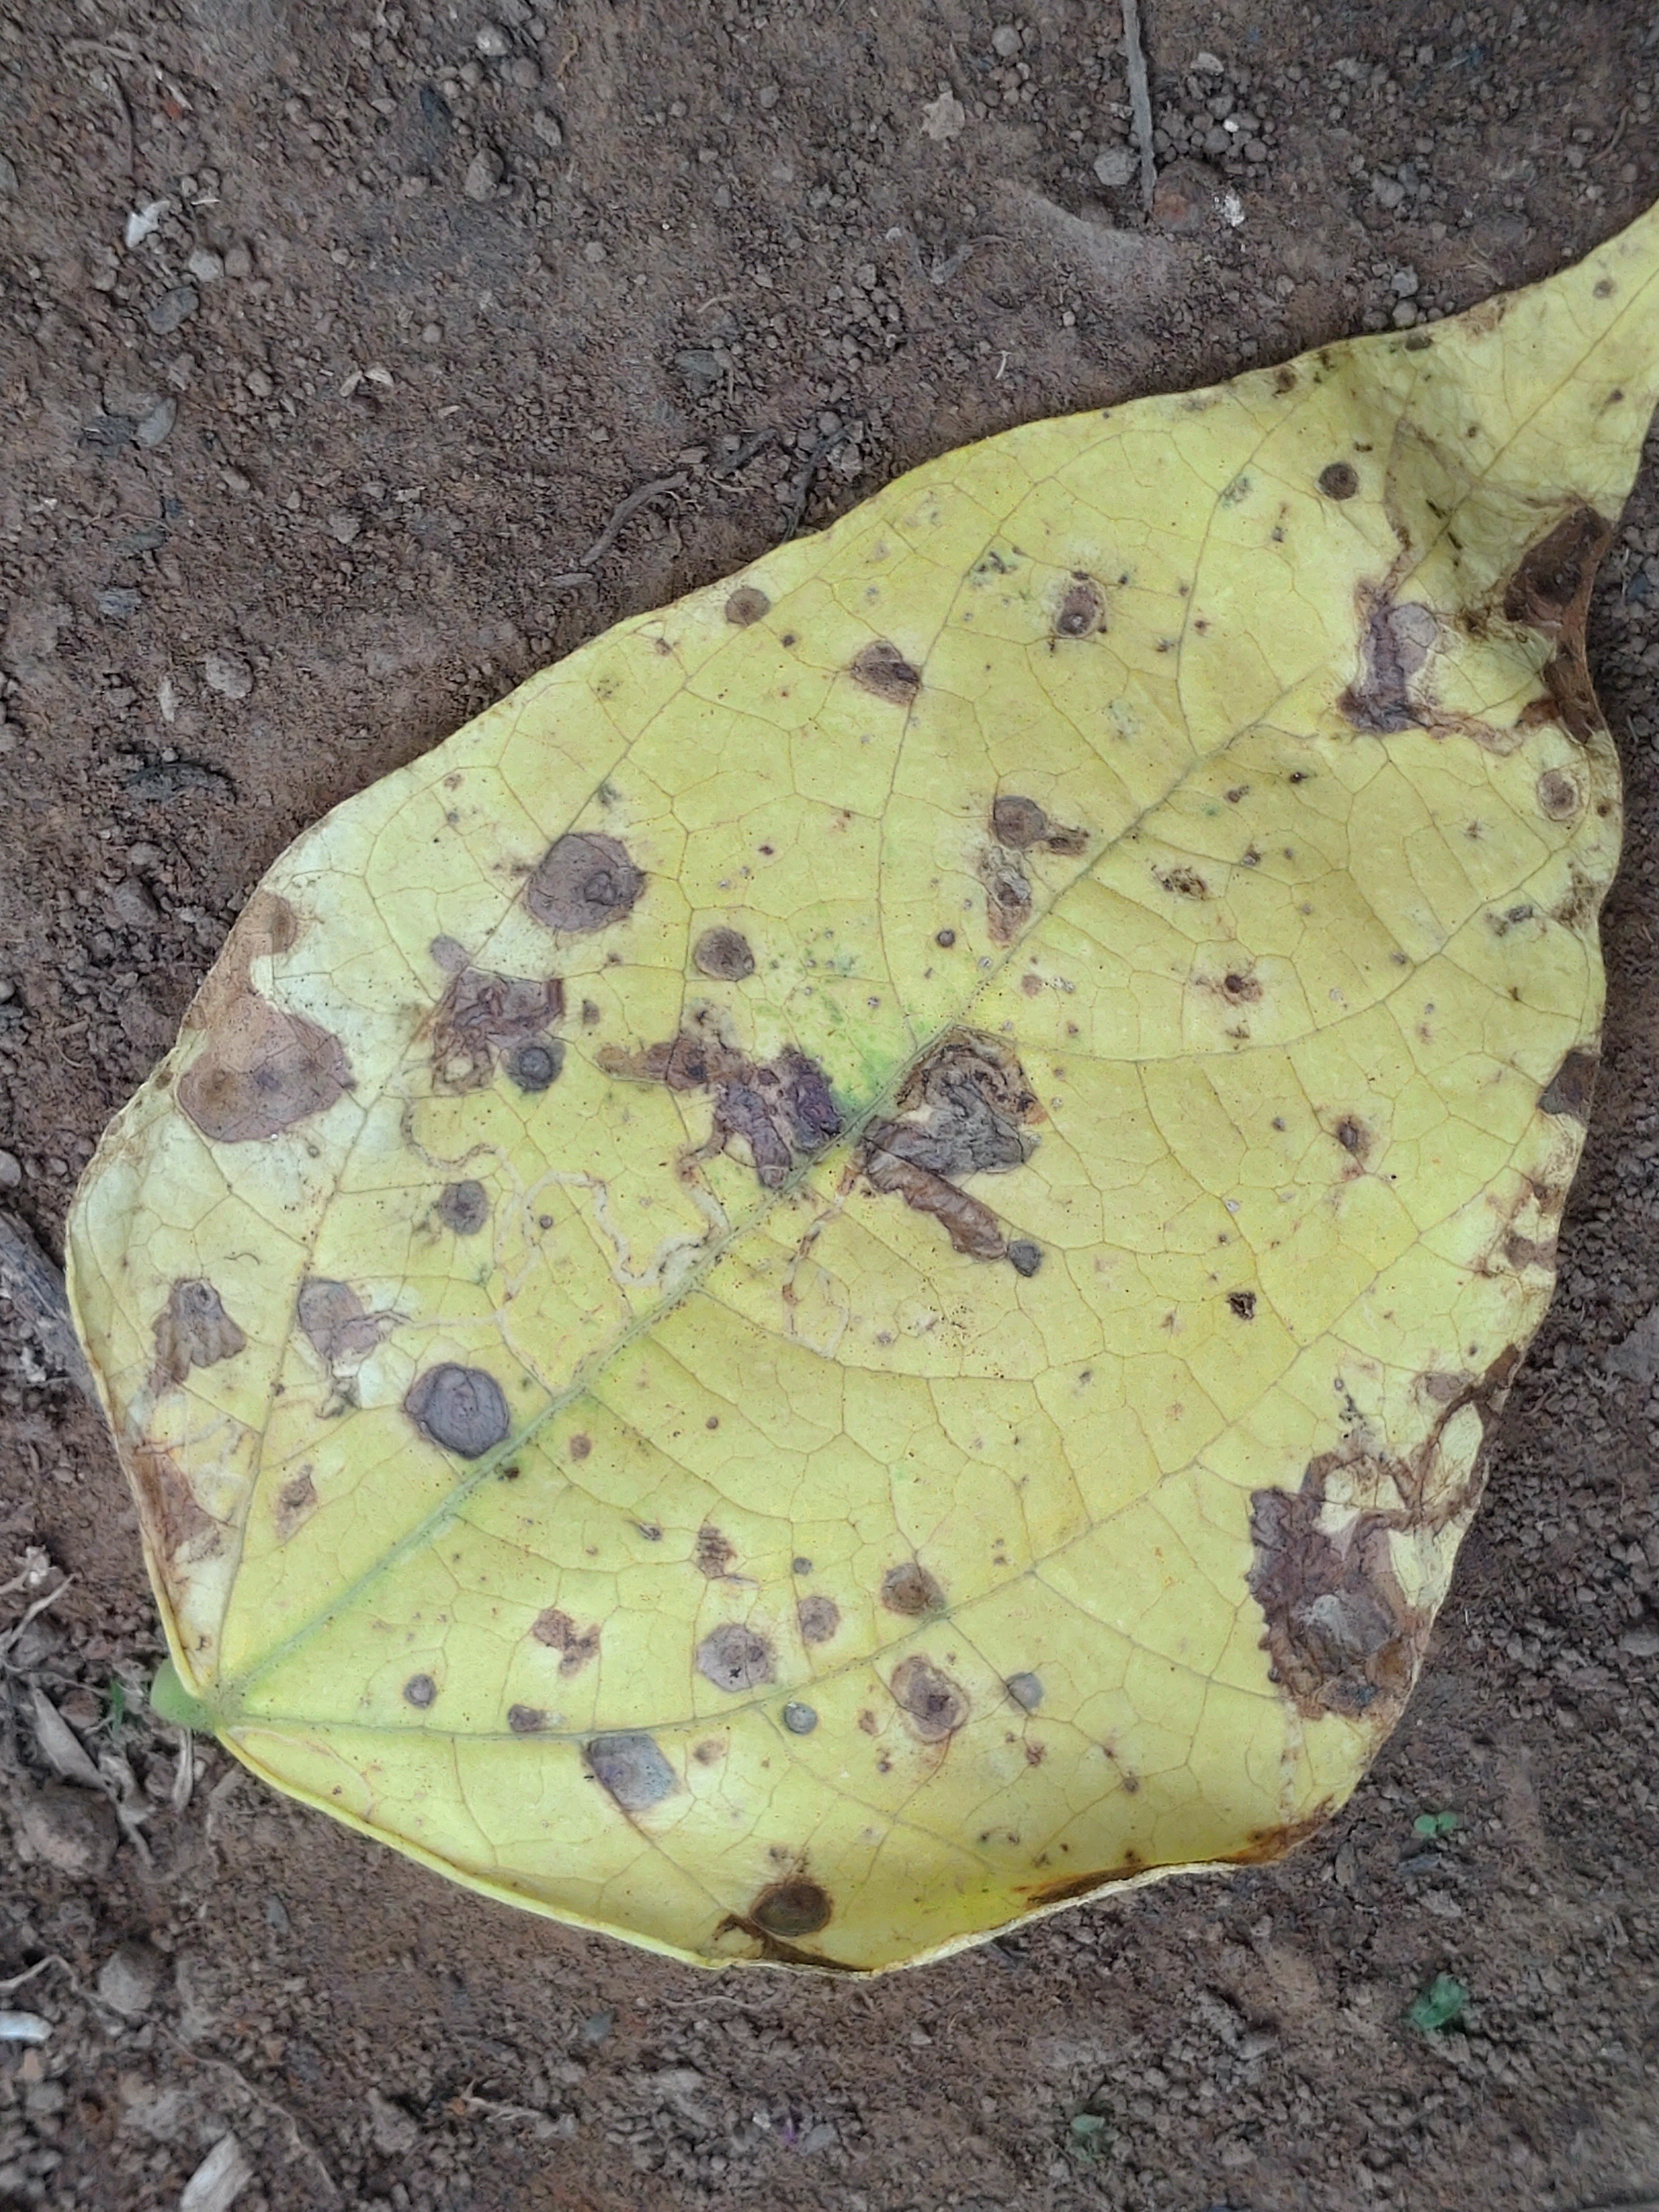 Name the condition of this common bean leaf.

anthracnose
